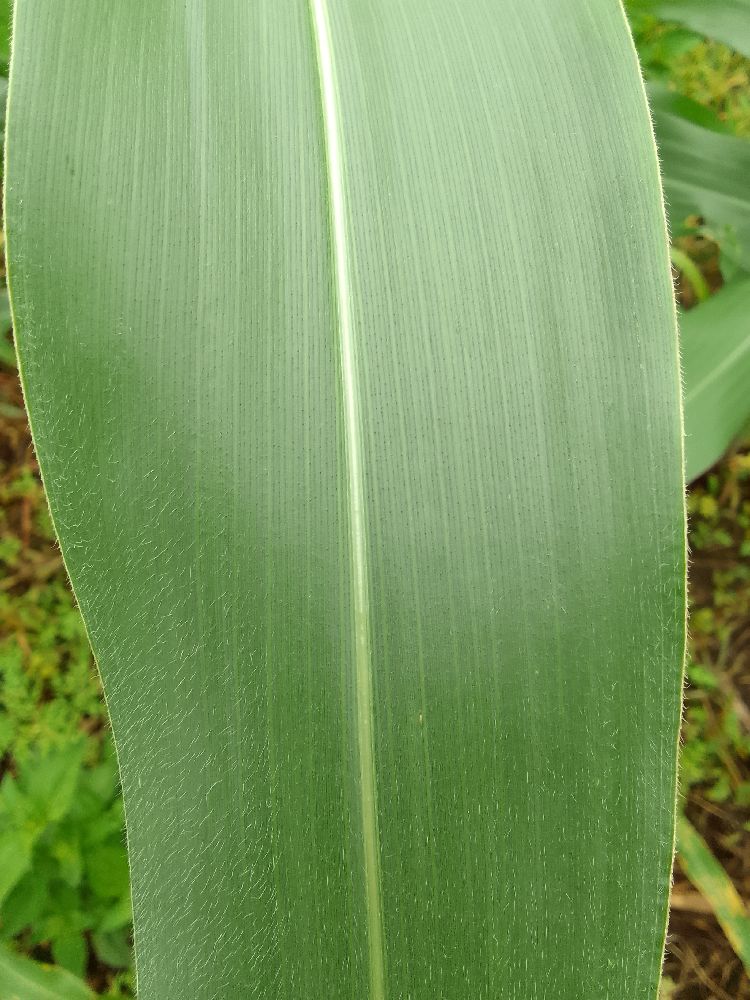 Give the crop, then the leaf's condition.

maize, healthy
